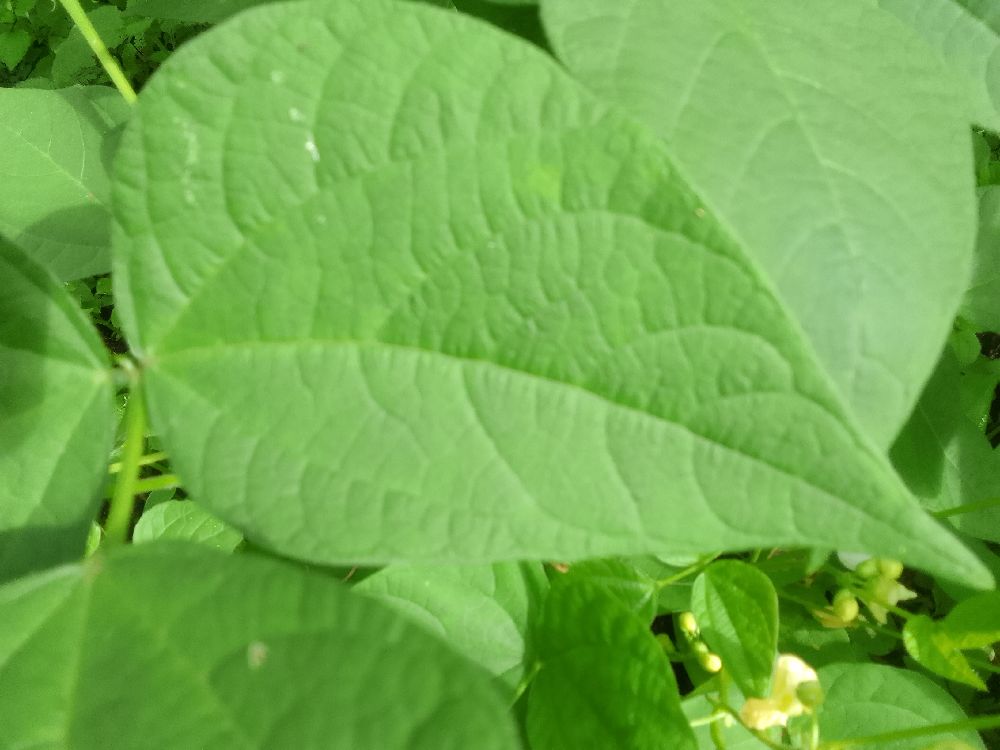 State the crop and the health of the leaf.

common bean, healthy
